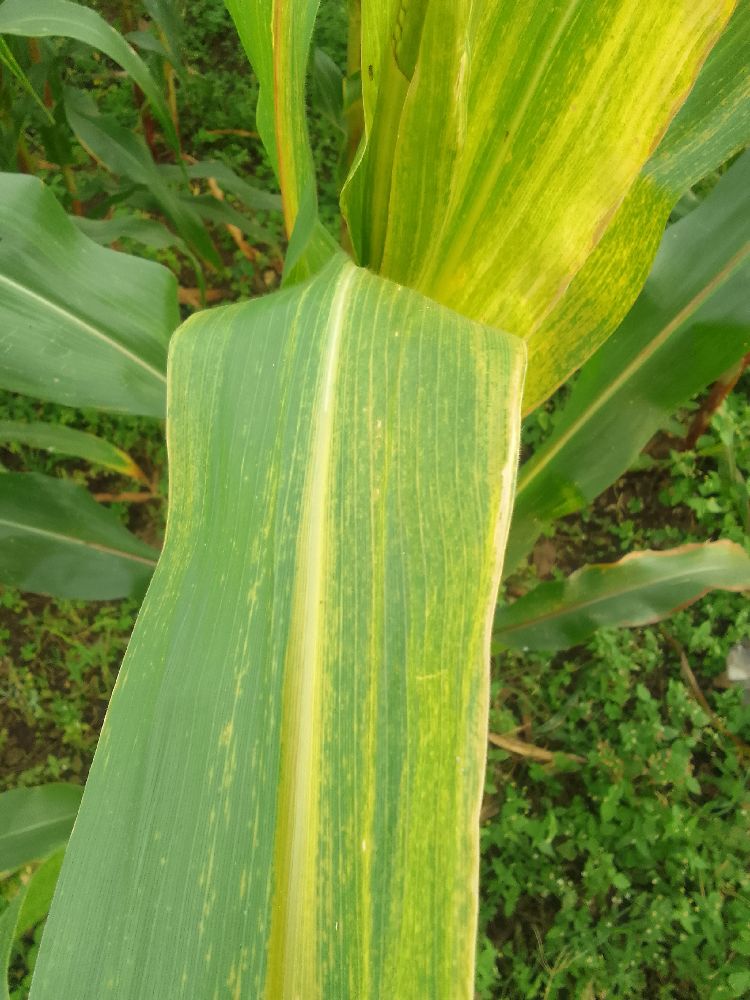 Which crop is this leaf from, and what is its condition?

maize, maize lethal necrosis
